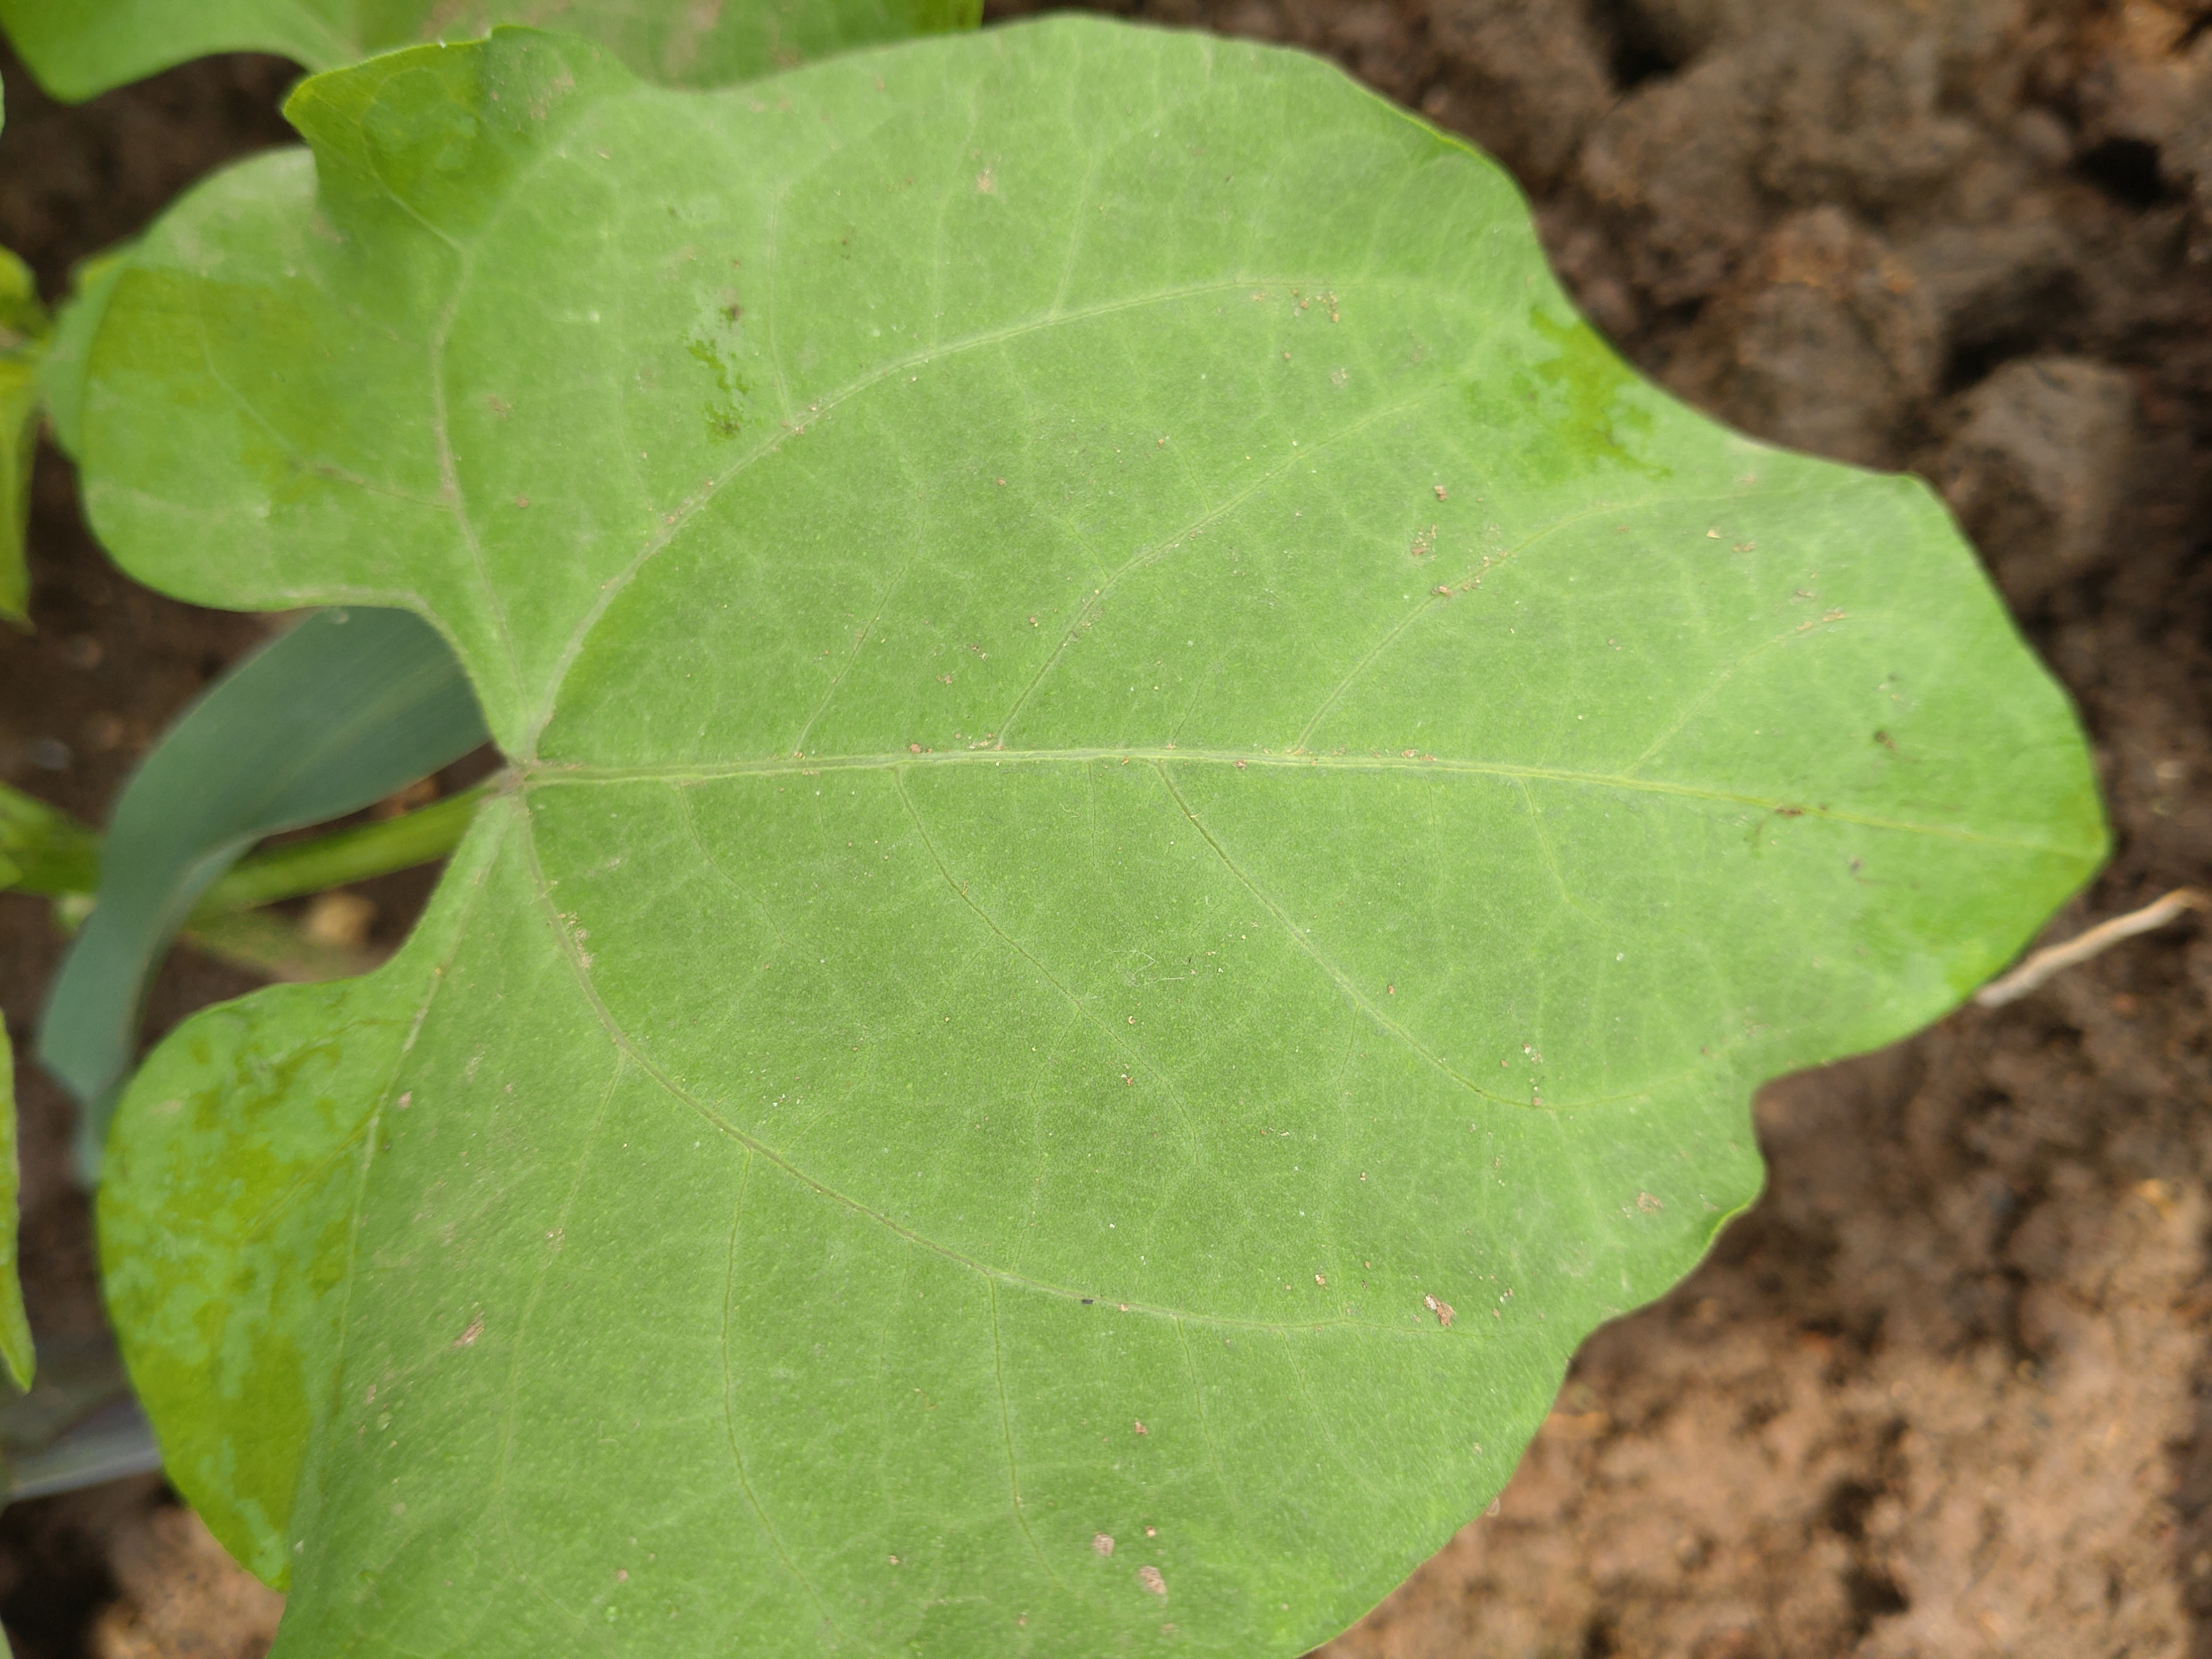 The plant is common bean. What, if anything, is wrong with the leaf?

healthy
